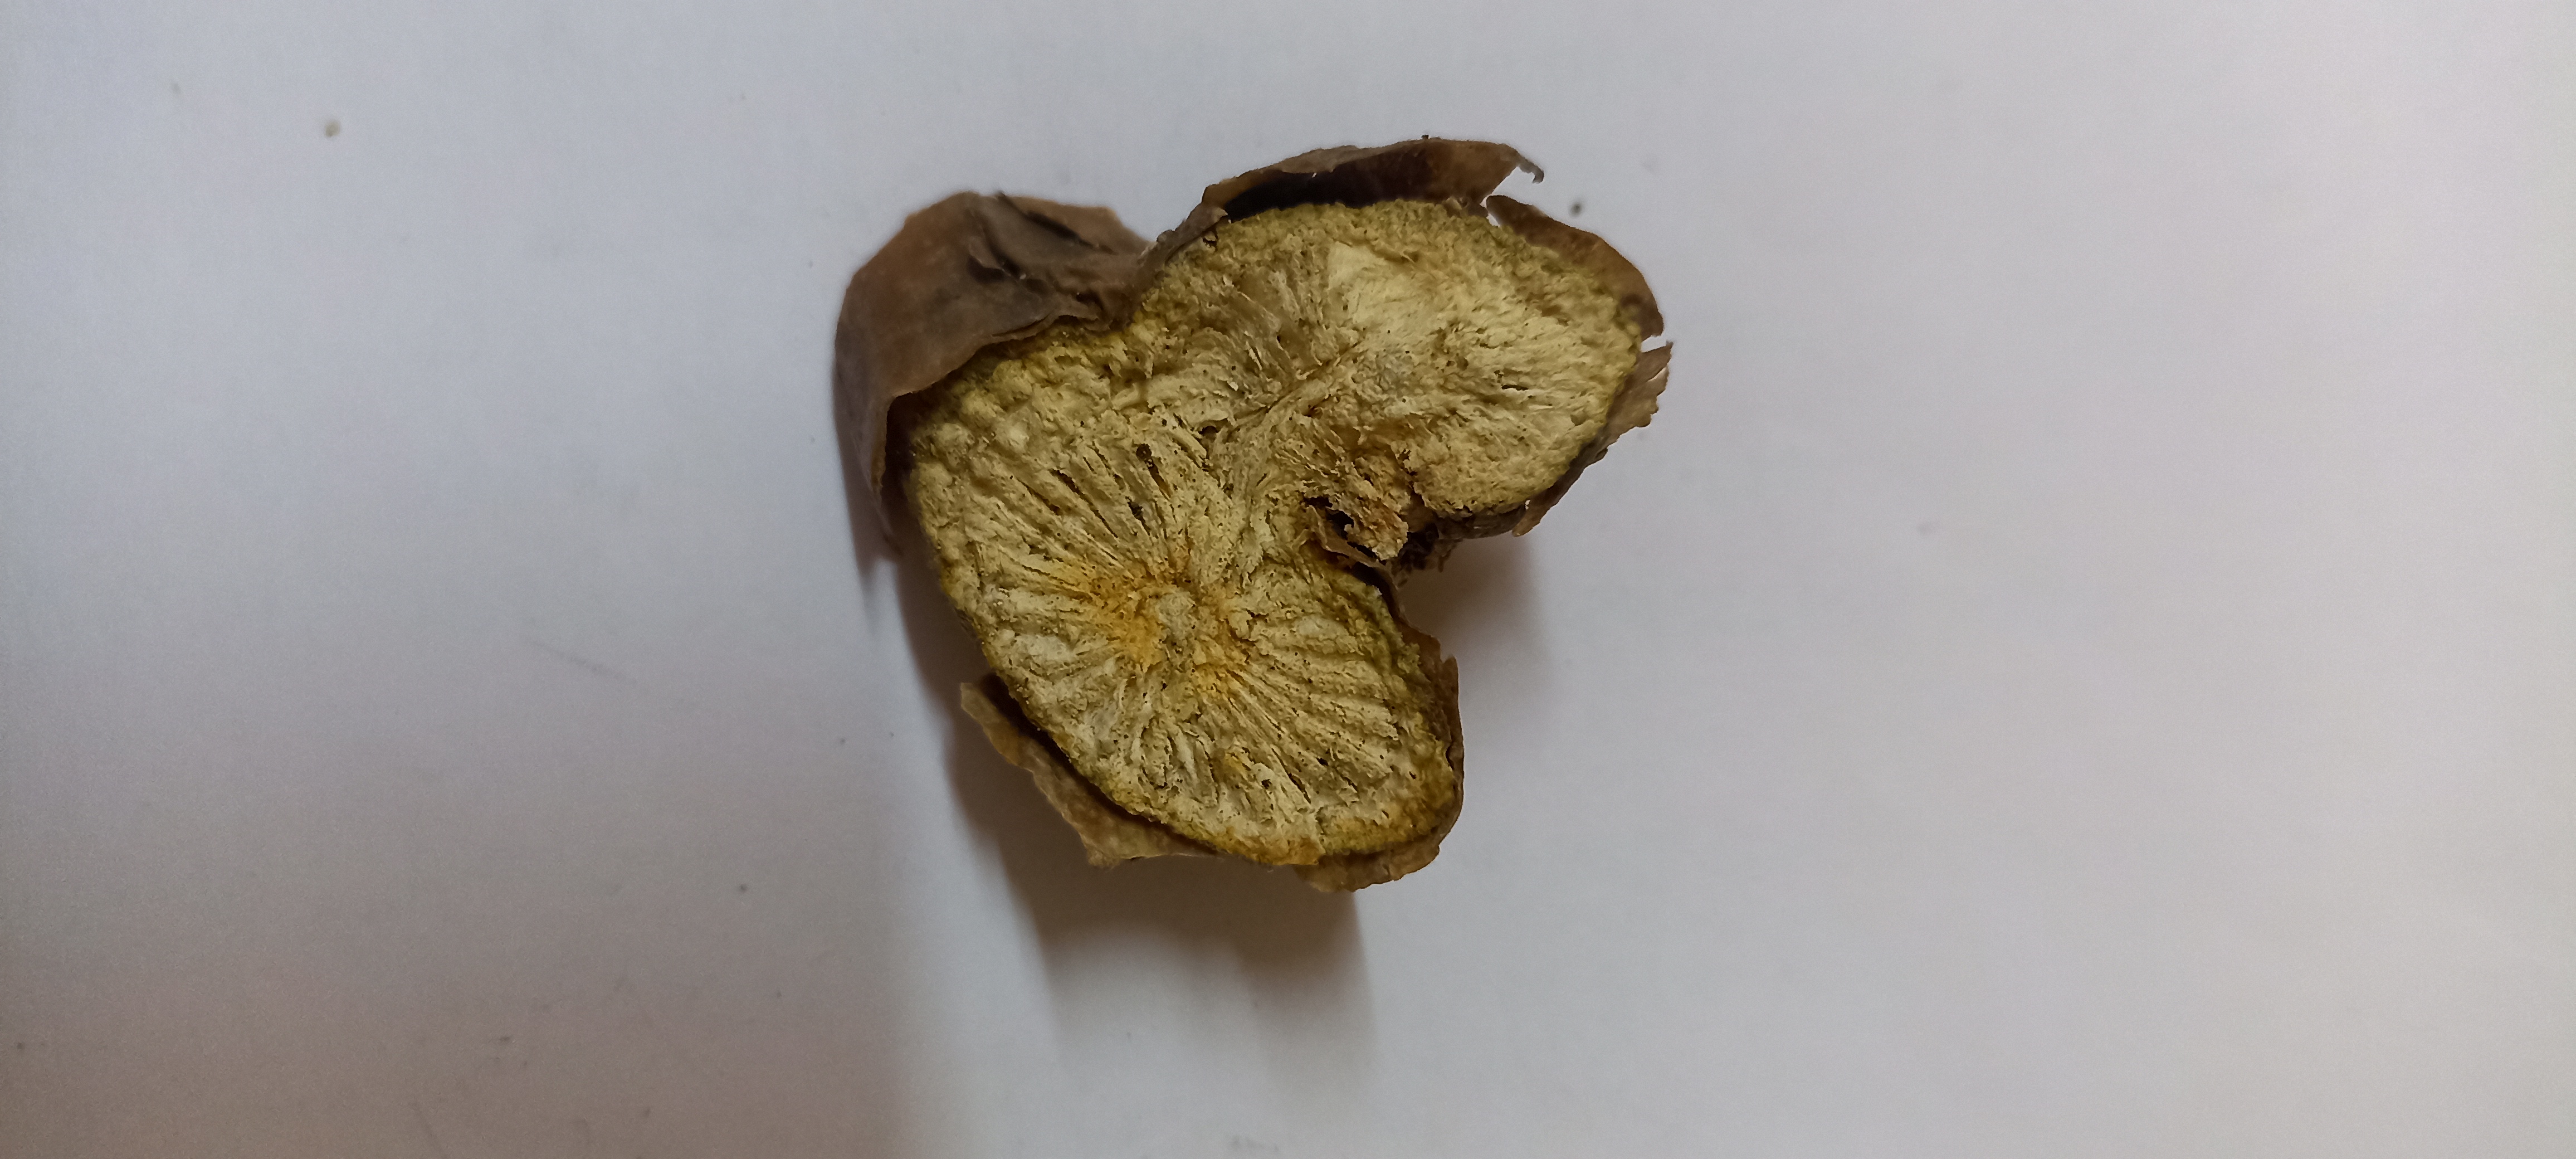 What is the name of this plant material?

gulvel
